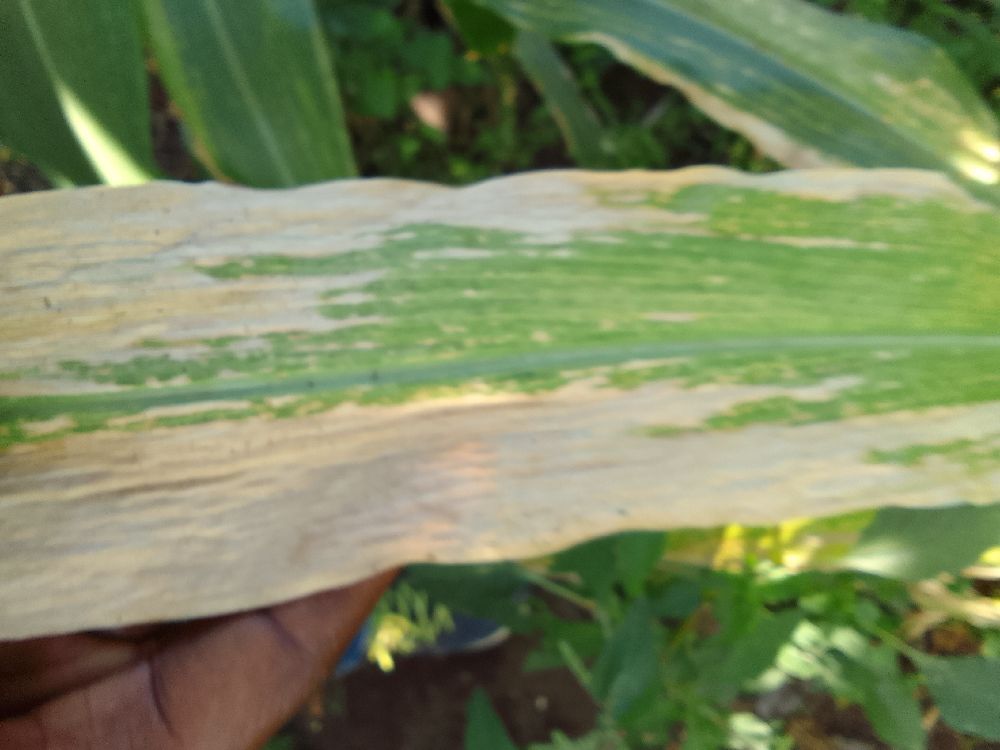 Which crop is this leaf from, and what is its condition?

maize, maize lethal necrosis
